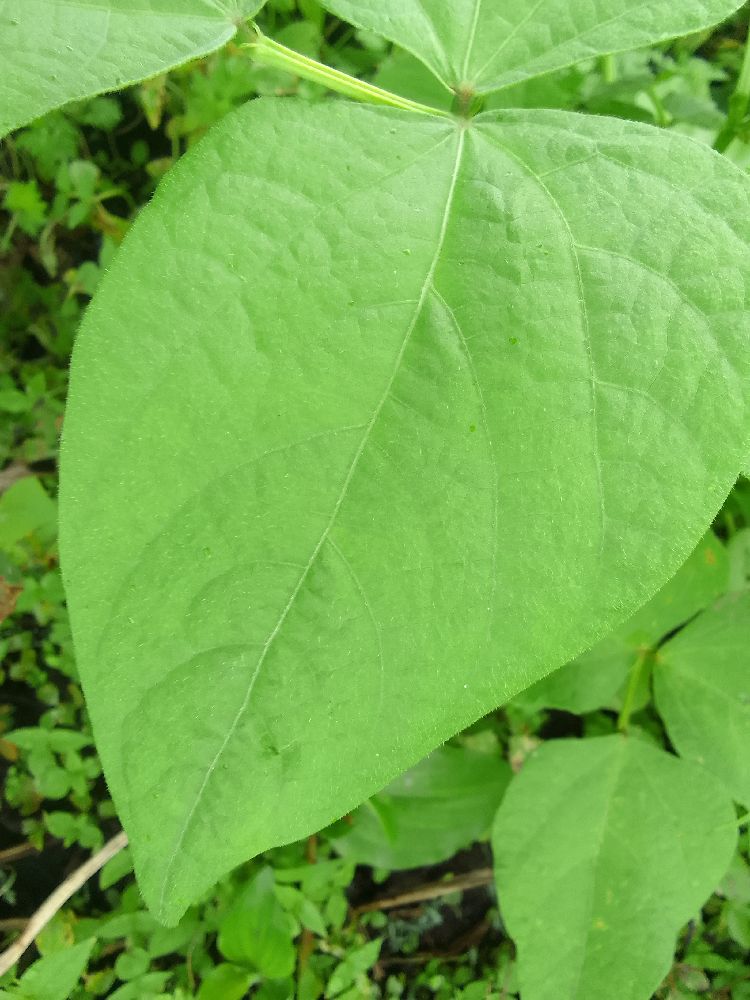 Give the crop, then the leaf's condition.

common bean, healthy
